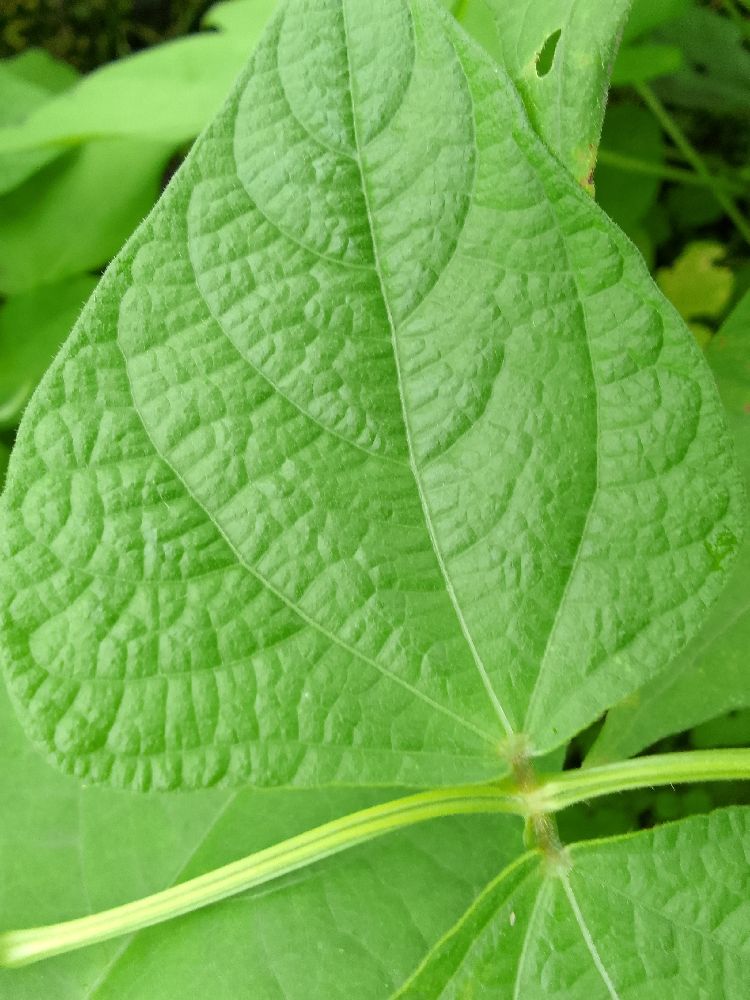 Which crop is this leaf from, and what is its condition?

maize, healthy
